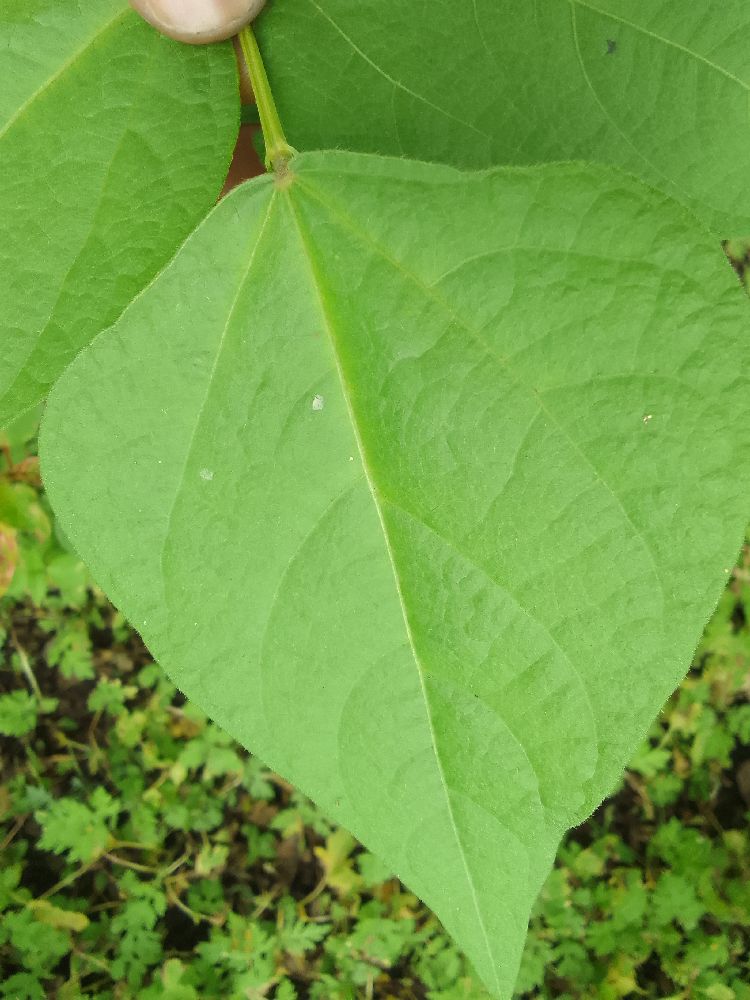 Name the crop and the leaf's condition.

common bean, healthy
